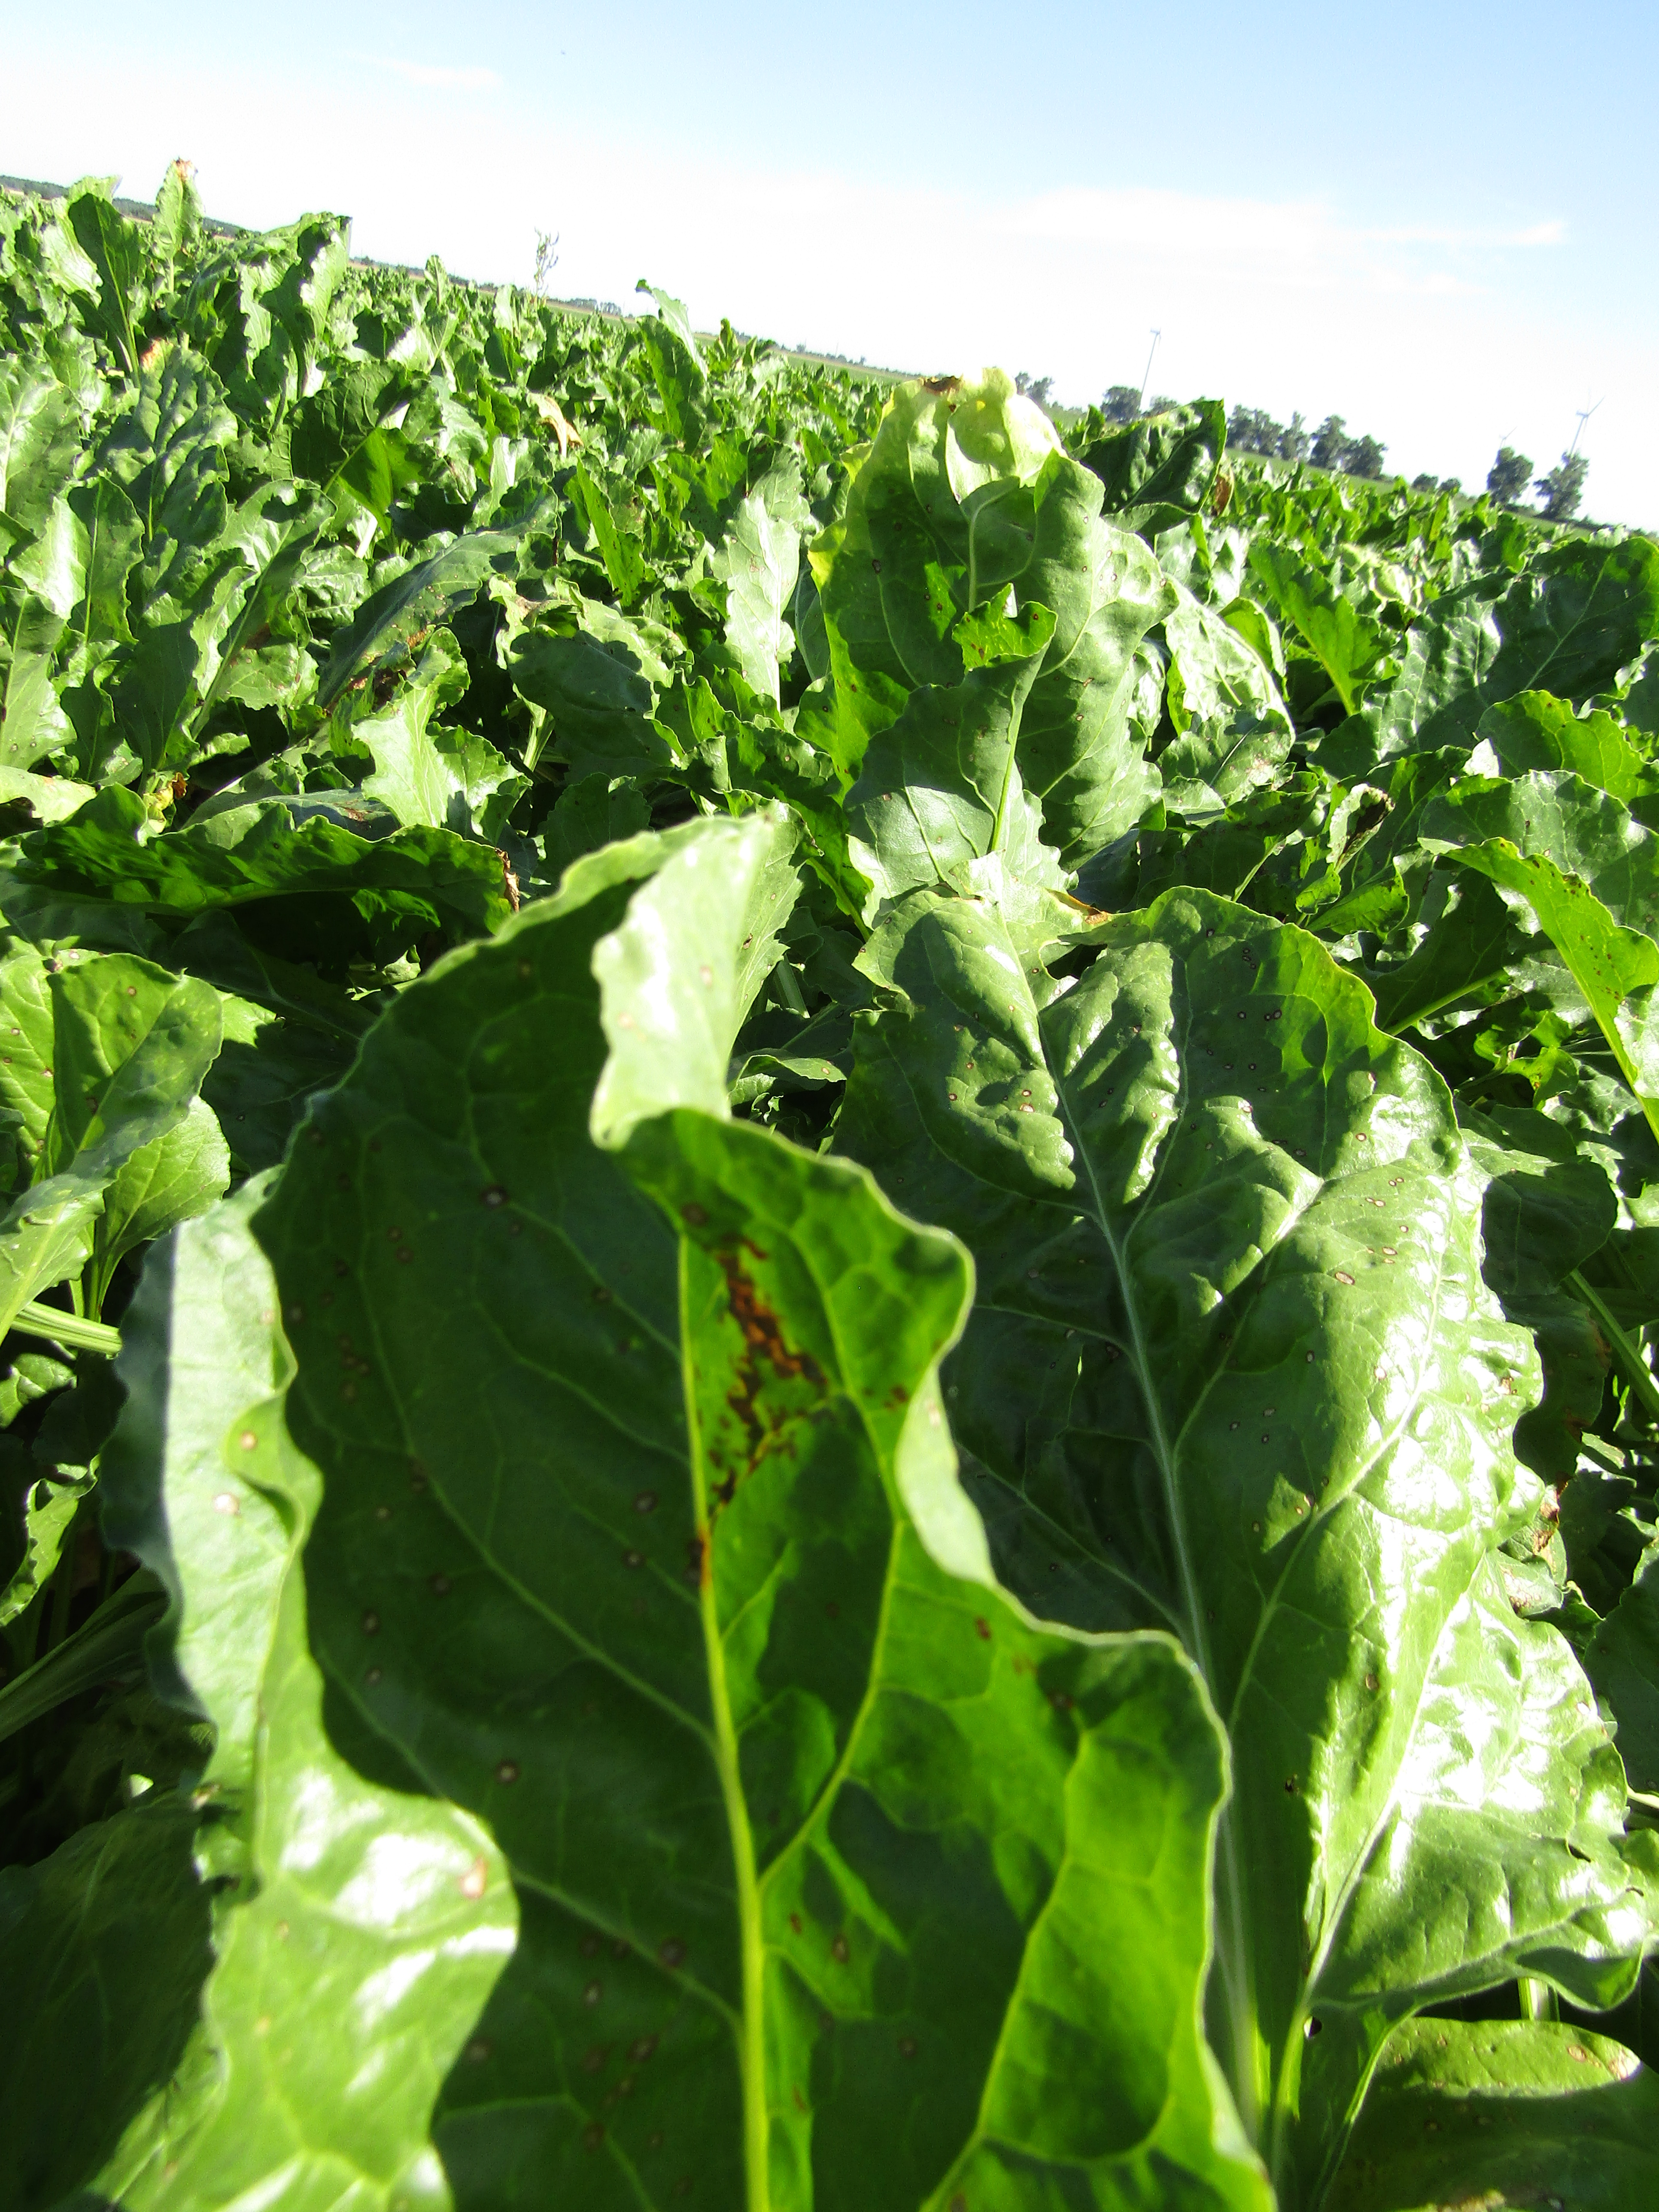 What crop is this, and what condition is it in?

beet, cercospora
